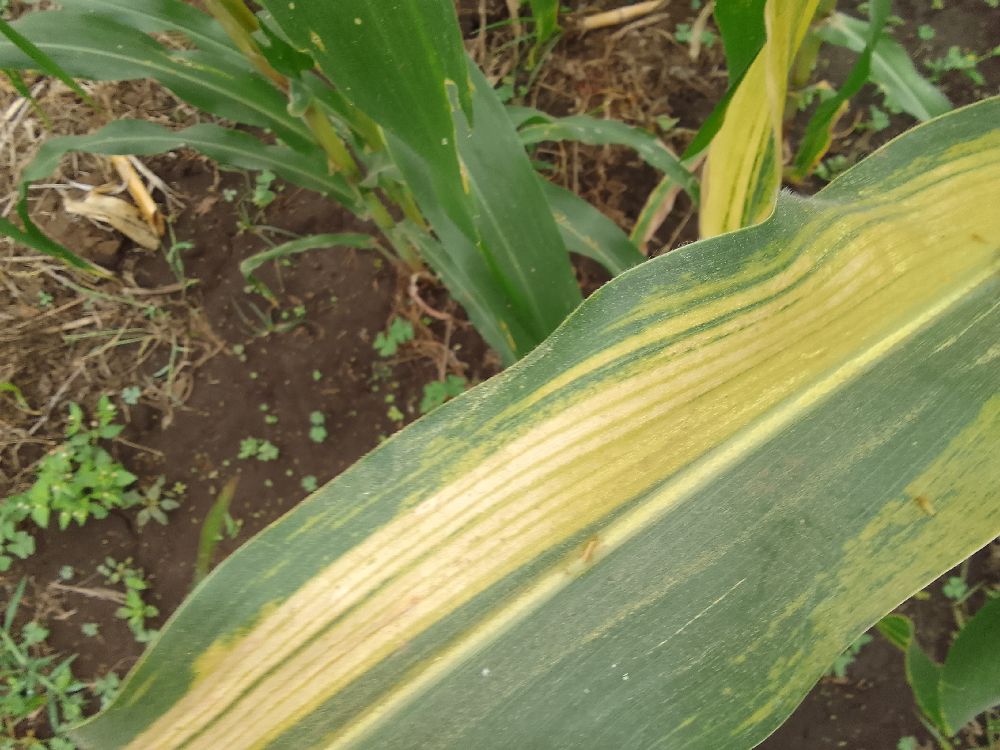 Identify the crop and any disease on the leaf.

maize, maize lethal necrosis
